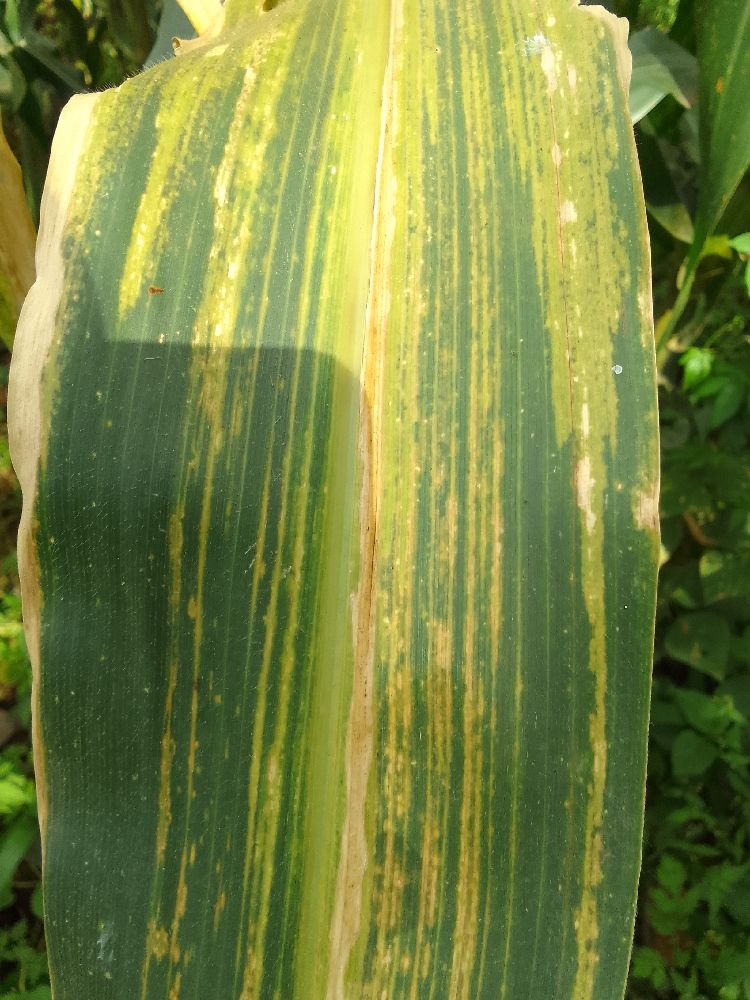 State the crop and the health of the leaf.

maize, maize lethal necrosis
